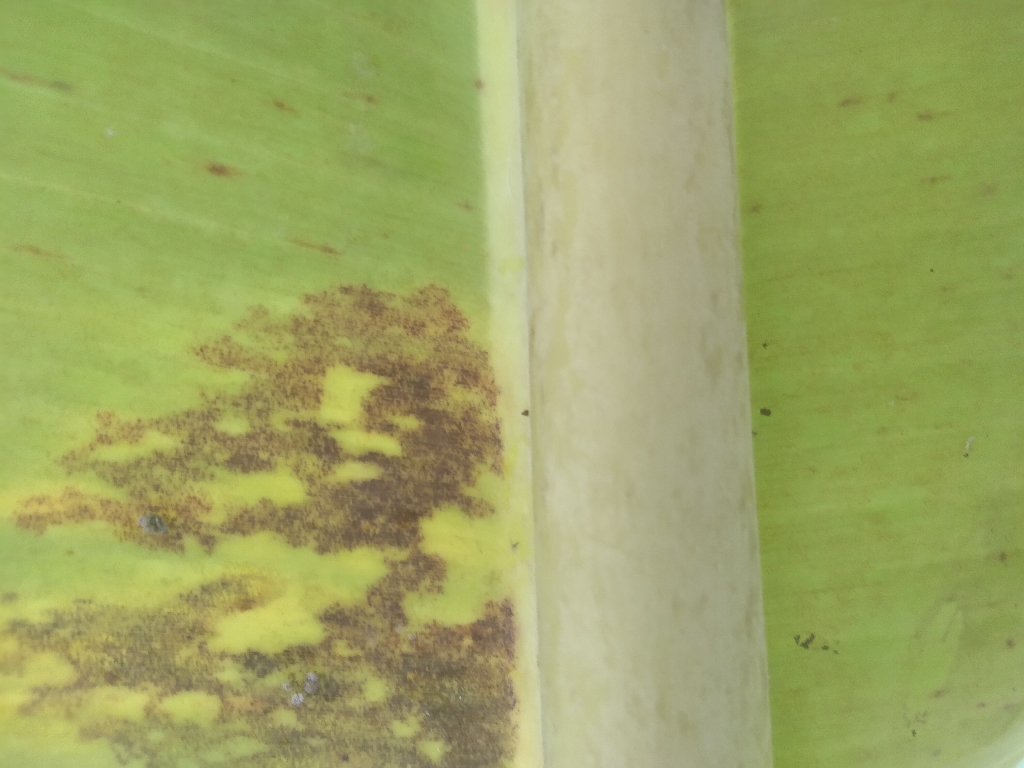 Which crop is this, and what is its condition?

banana, black sigatoka
